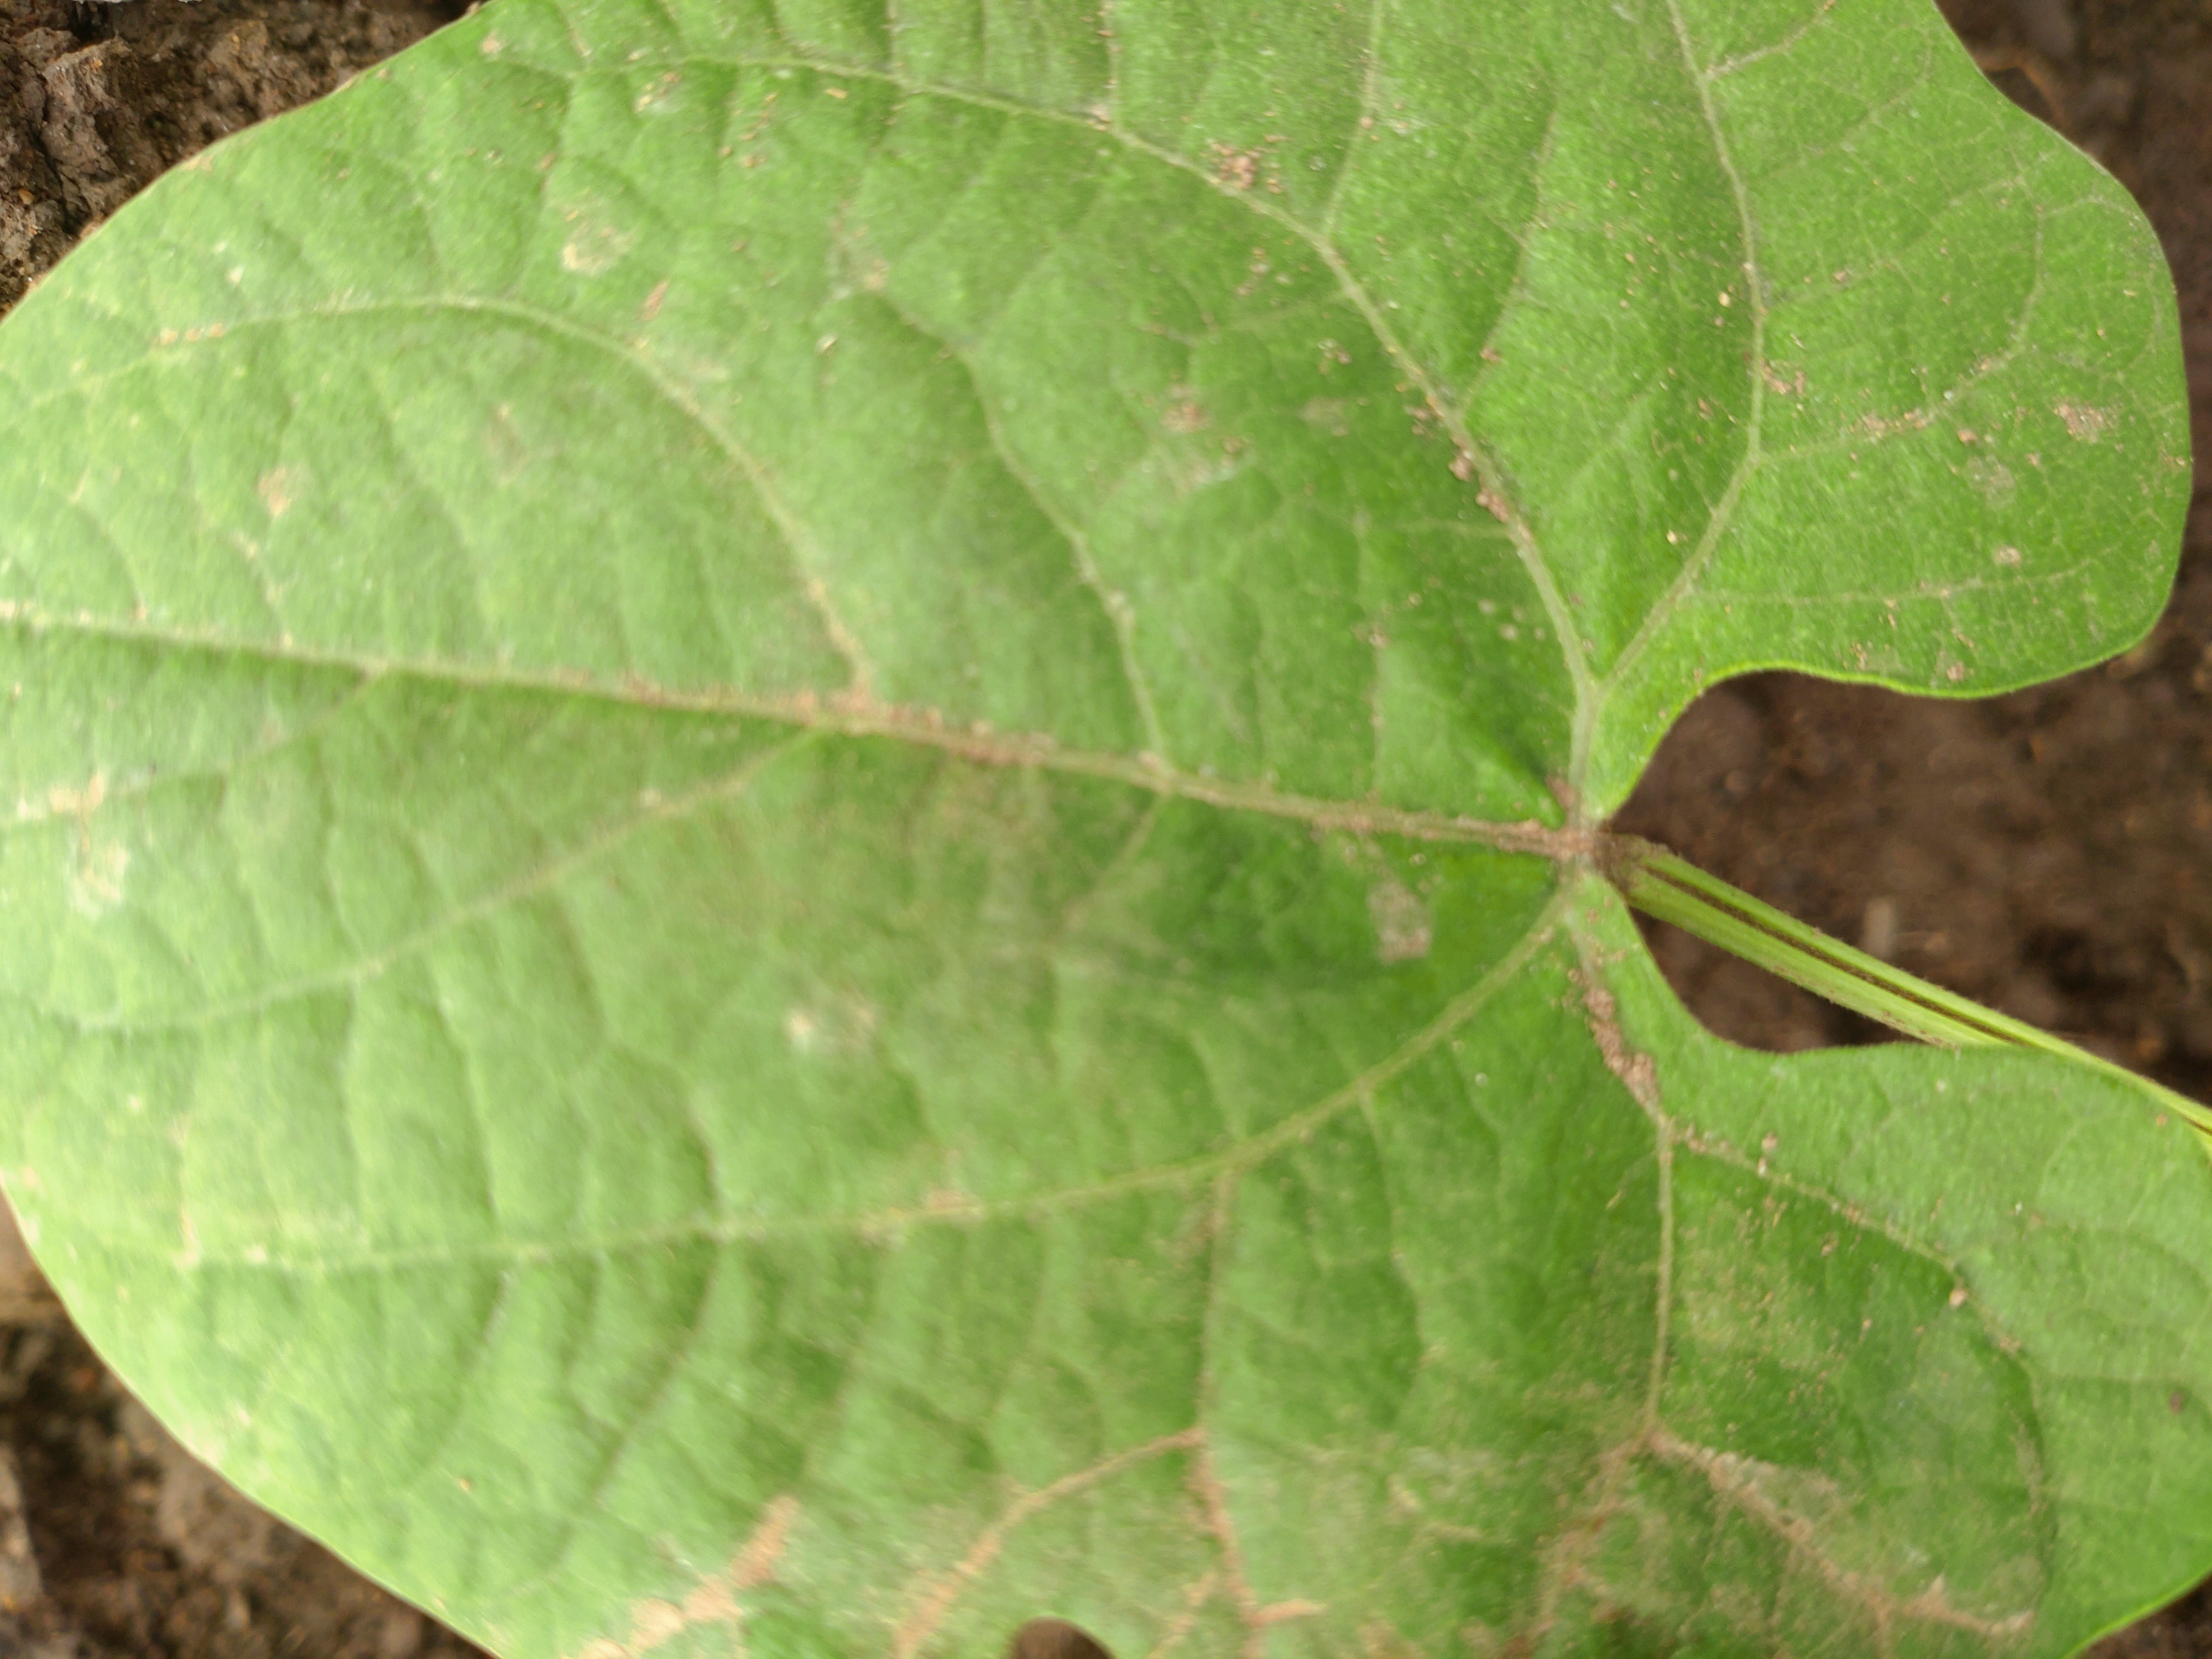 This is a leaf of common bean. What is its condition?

healthy
